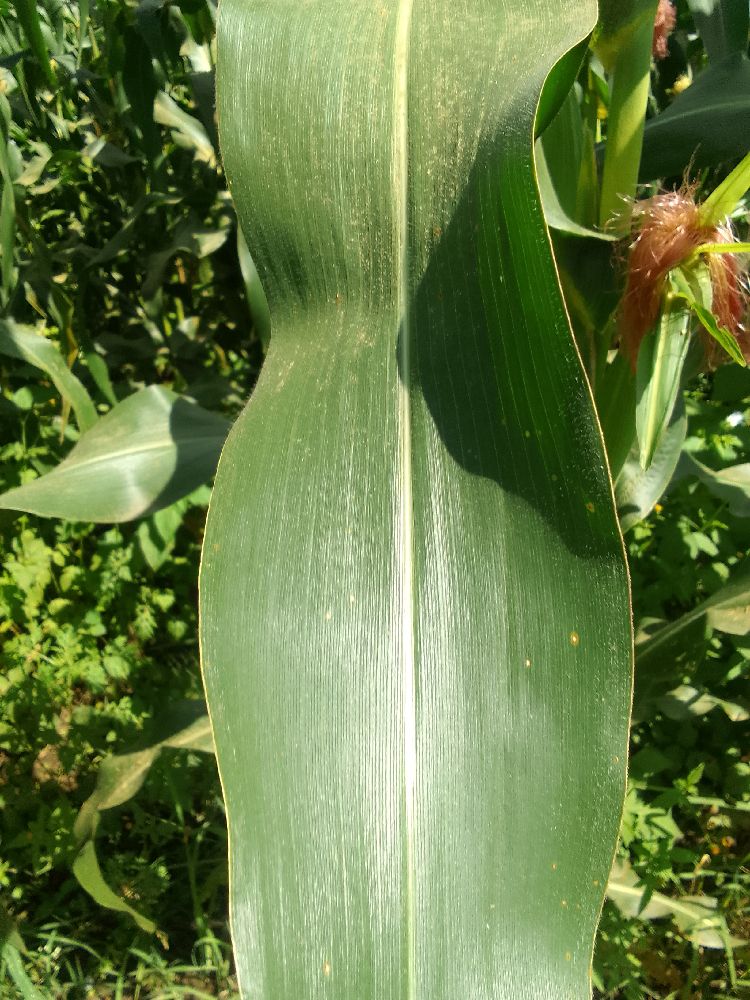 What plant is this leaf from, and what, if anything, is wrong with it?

maize, healthy
